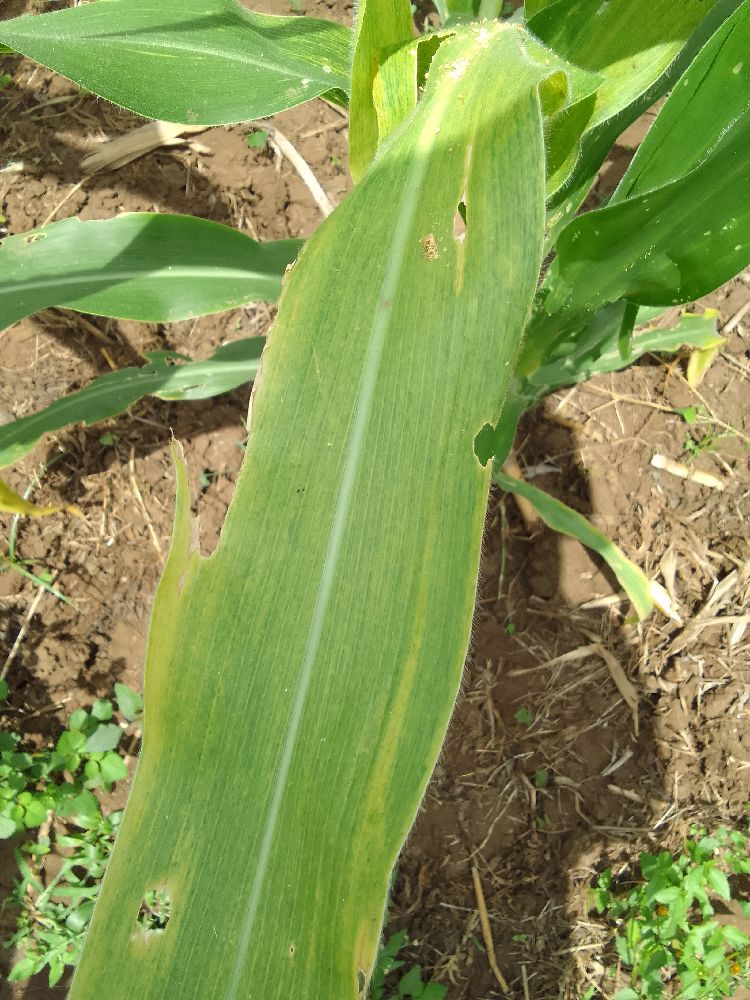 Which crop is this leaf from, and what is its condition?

maize, maize lethal necrosis
